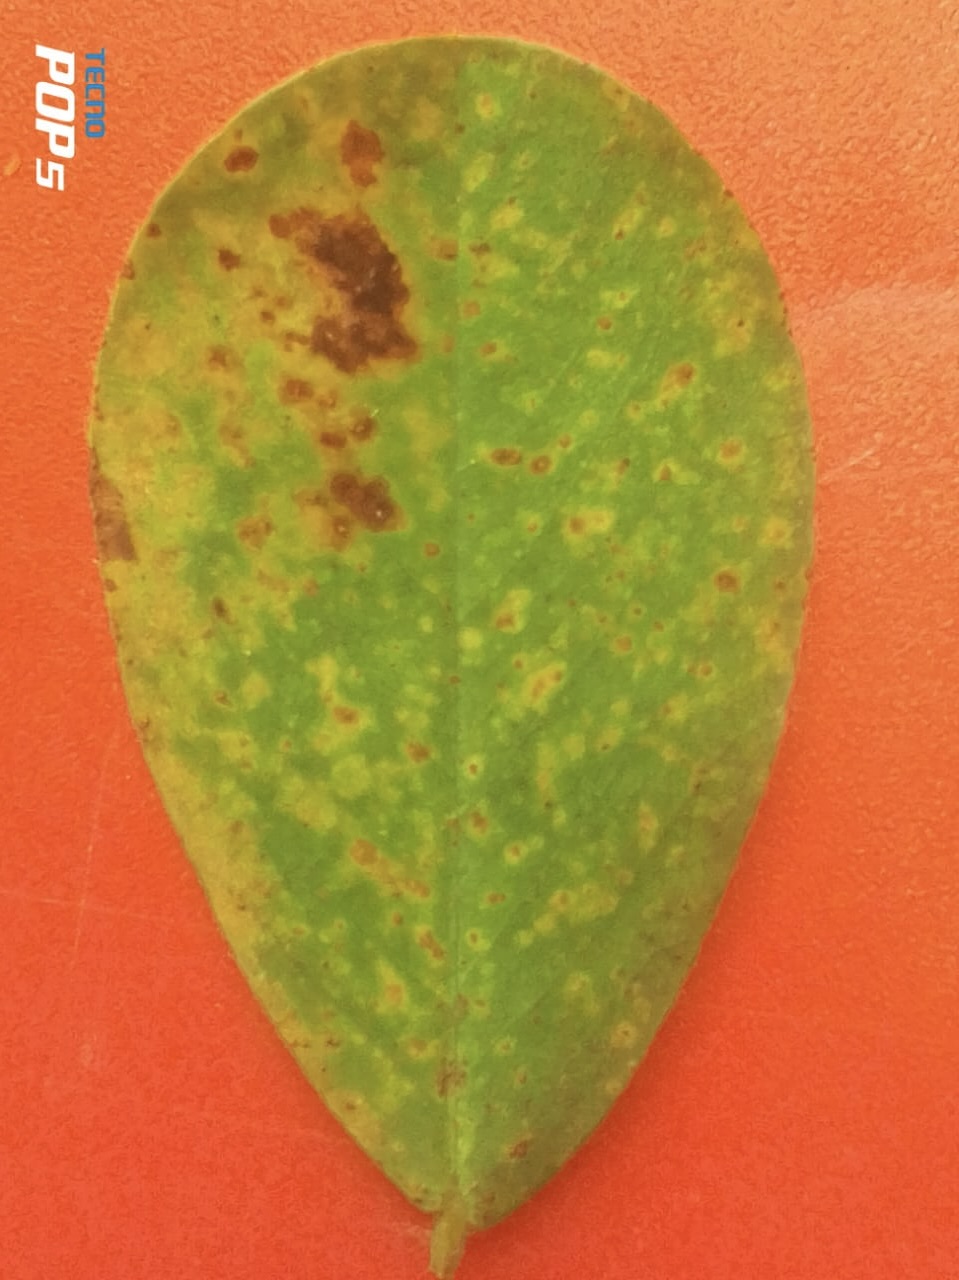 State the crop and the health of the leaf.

peanut, passalora arachidicola
